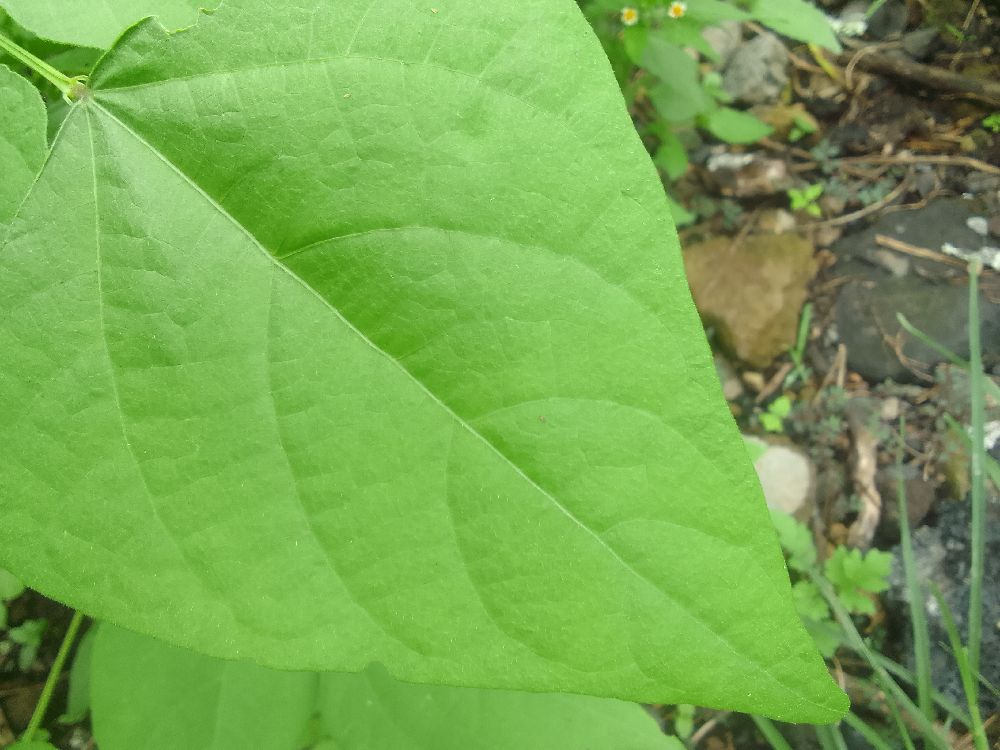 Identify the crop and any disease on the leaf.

common bean, healthy
